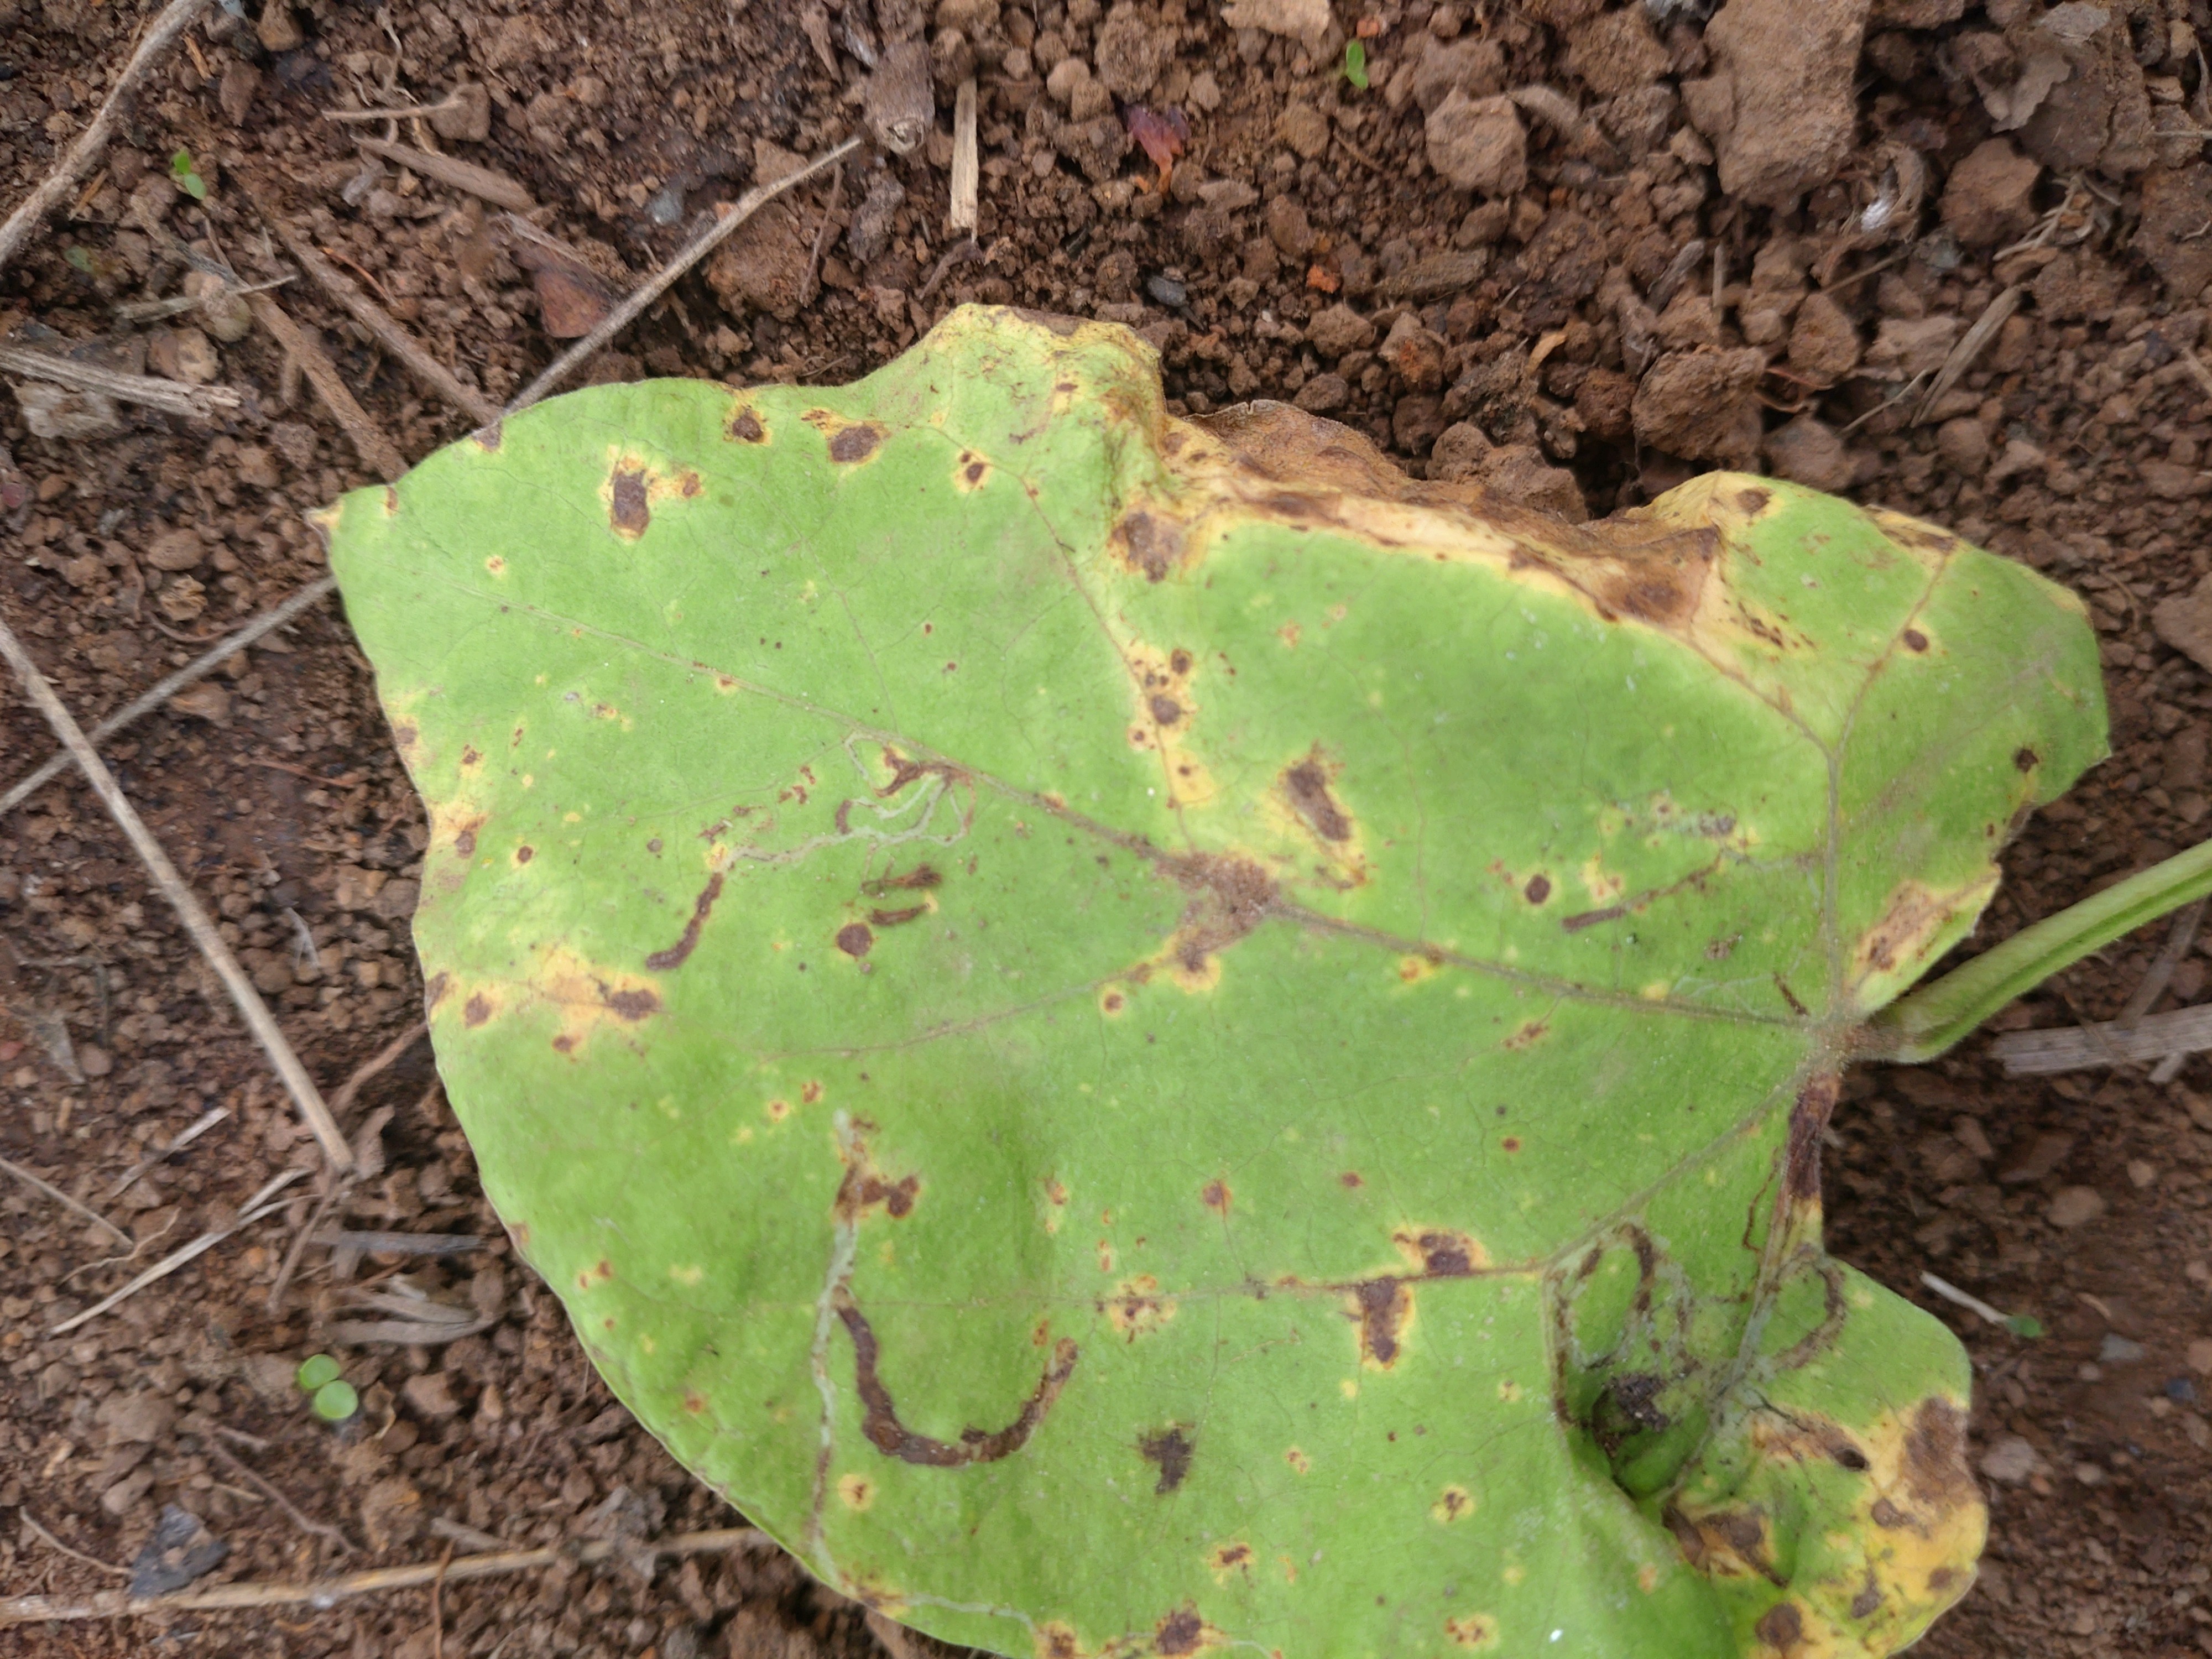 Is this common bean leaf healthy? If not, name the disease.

rust
